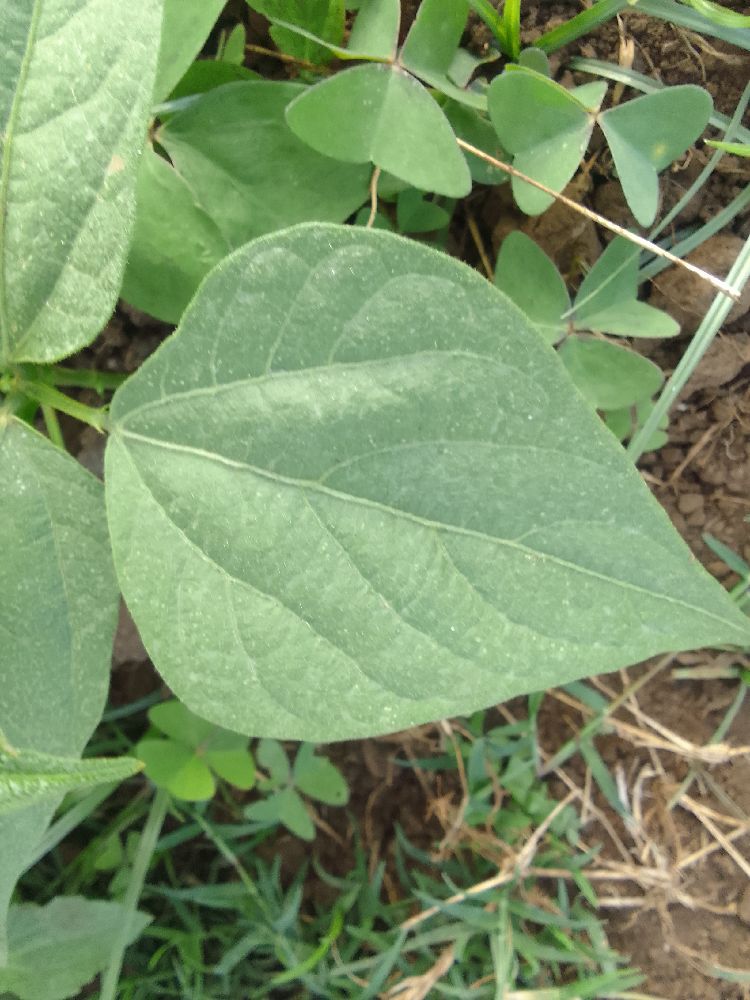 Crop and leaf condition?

common bean, healthy
